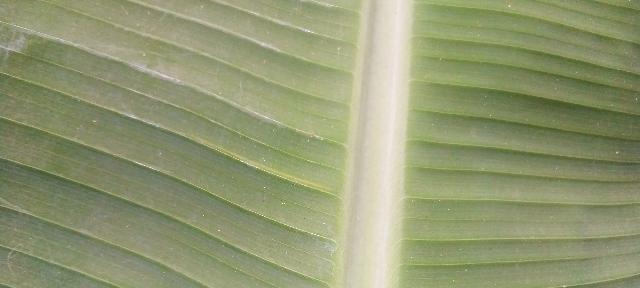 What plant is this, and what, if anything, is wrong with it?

banana, healthy
